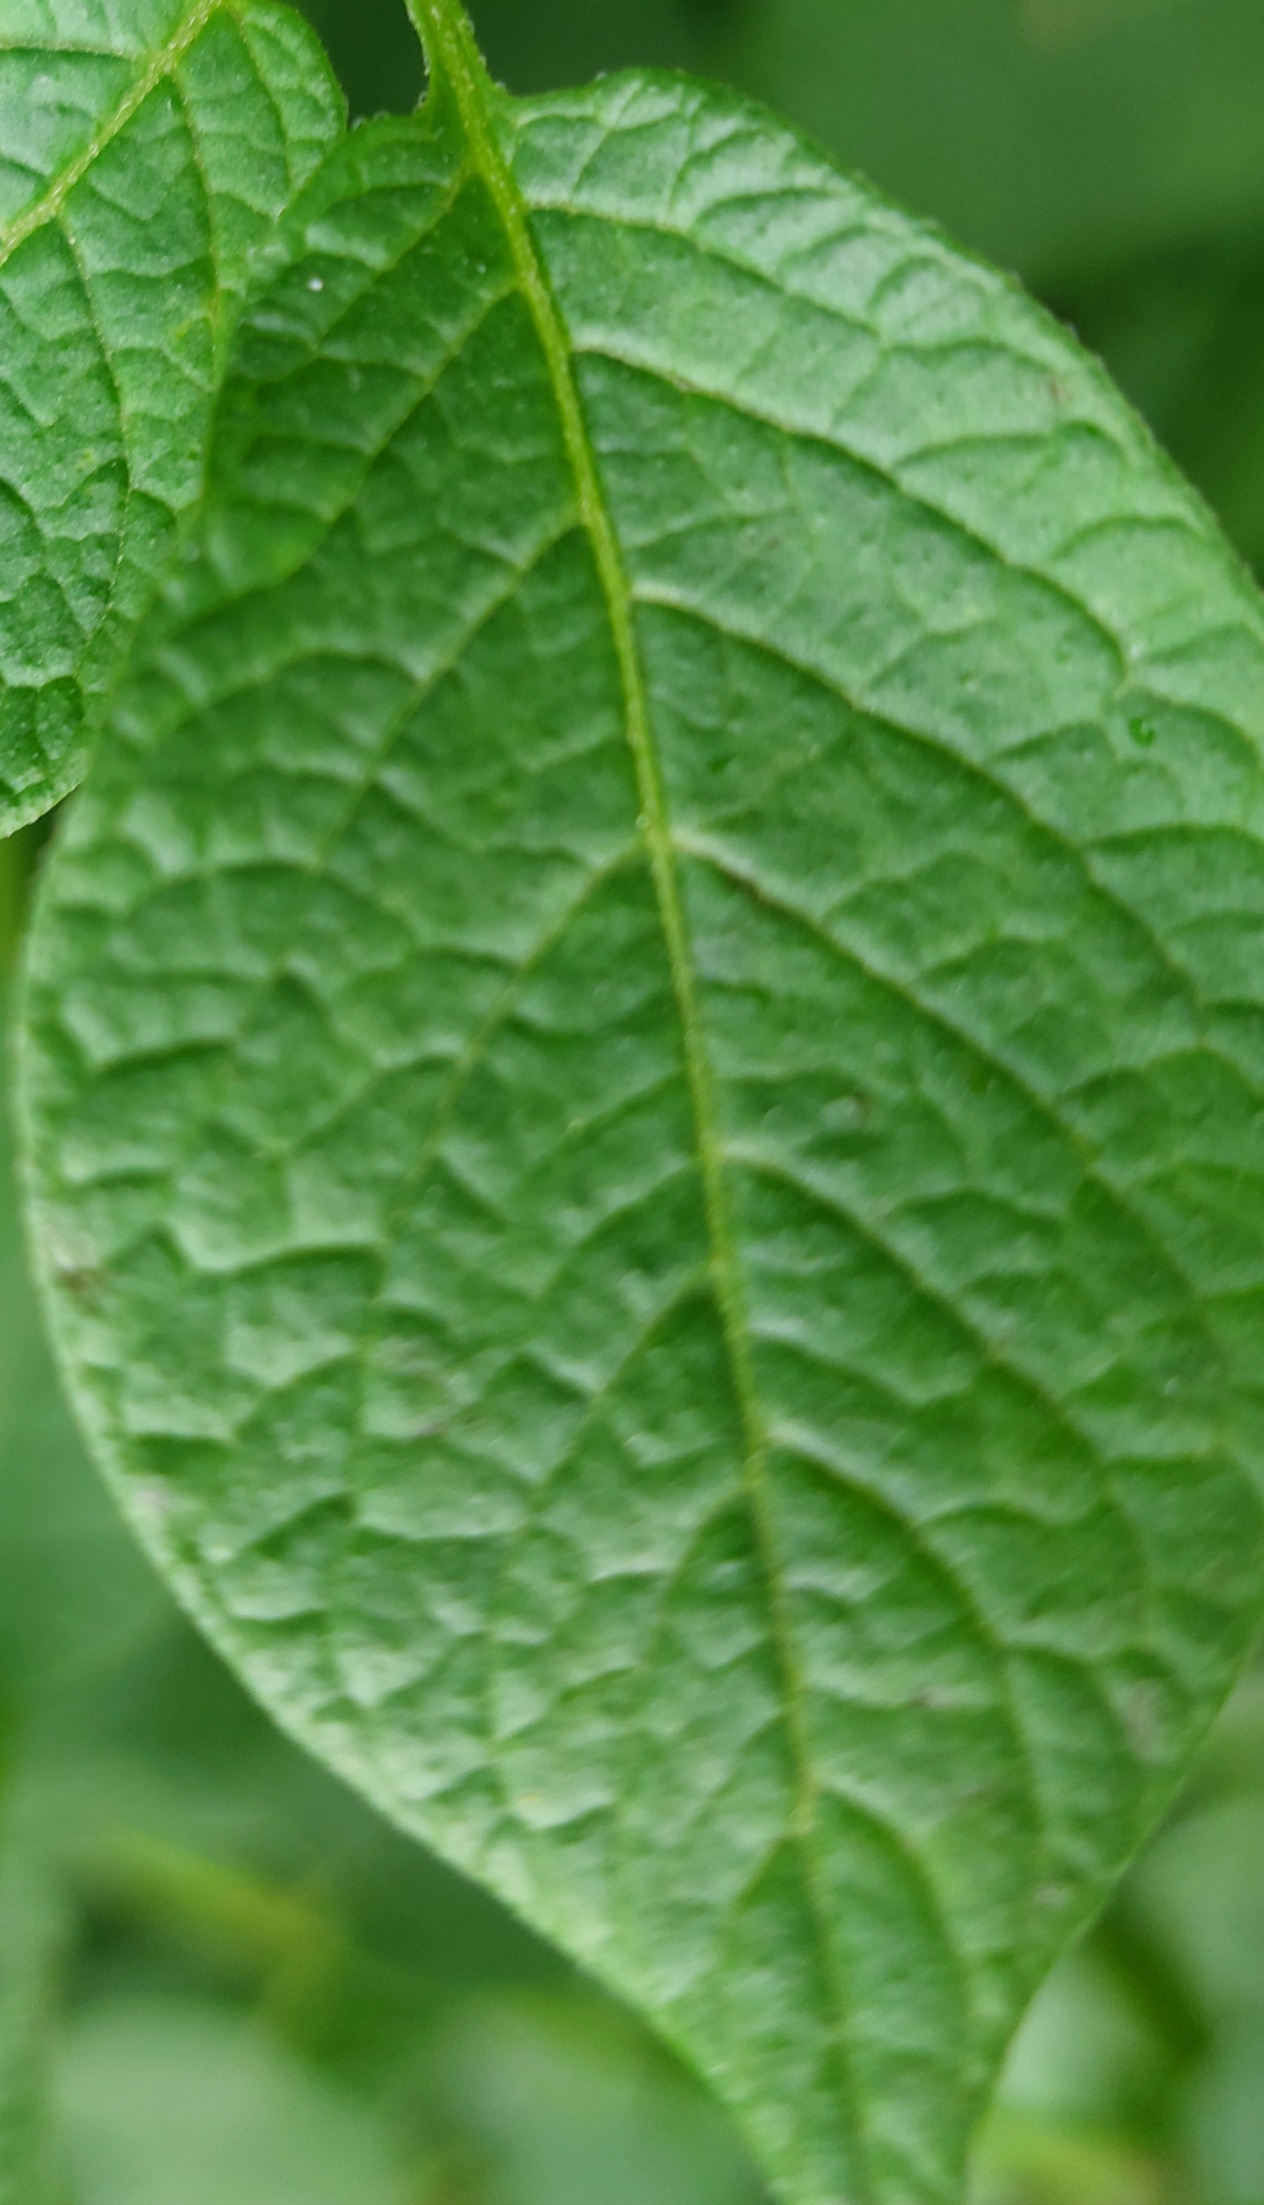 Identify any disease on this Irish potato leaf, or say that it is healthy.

healthy
